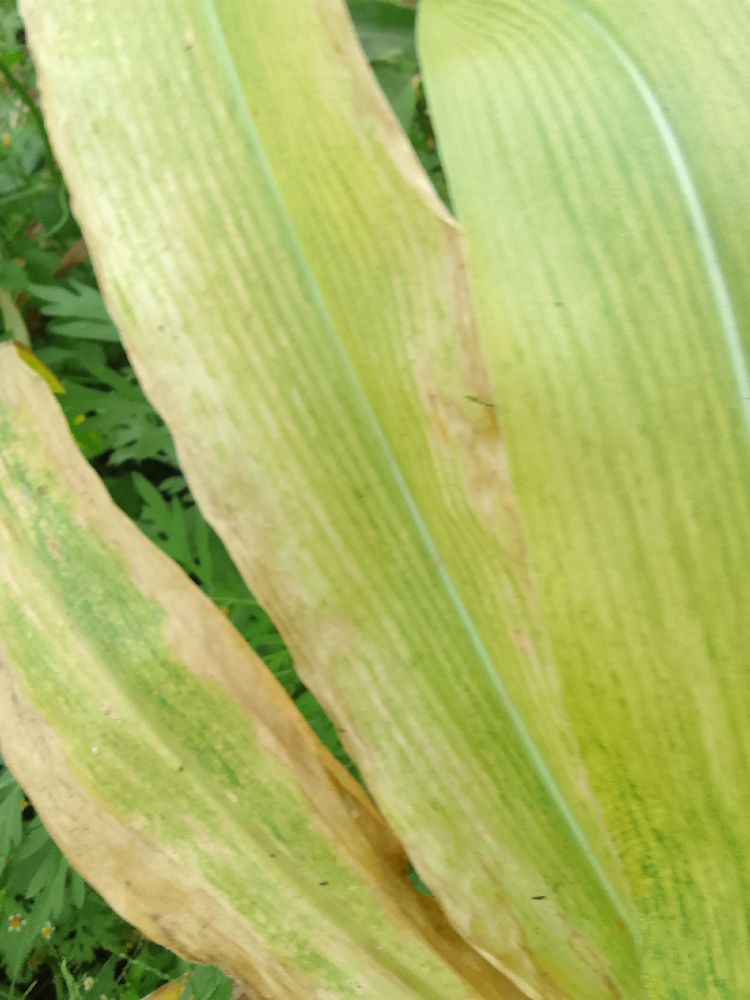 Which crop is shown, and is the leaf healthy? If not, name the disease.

maize, maize lethal necrosis
